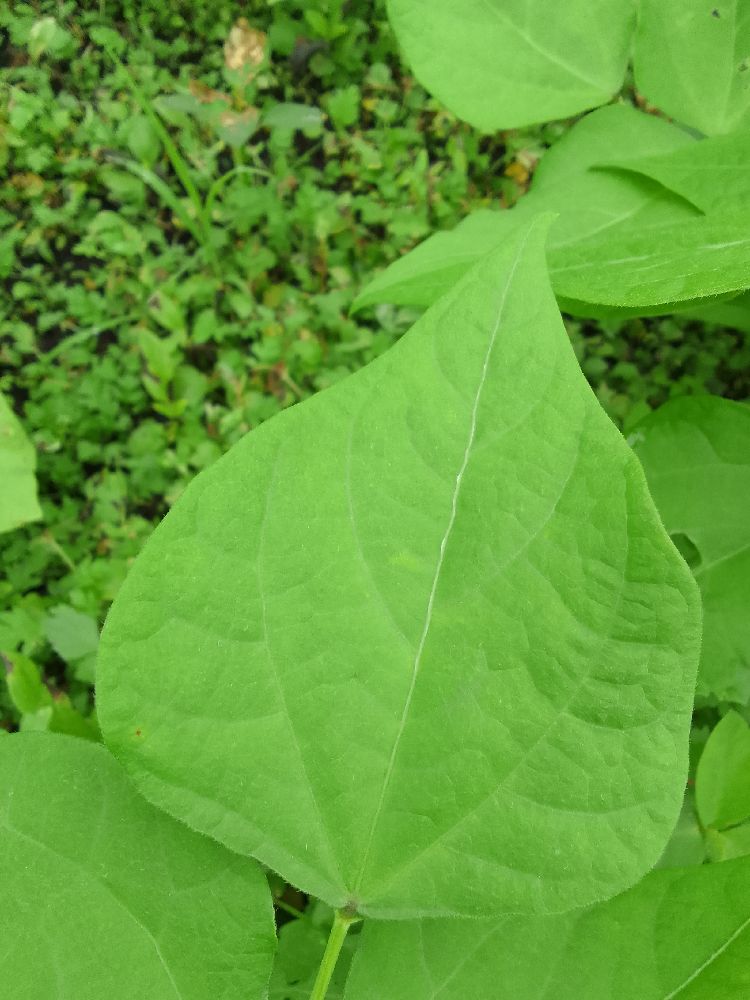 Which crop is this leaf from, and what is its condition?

common bean, healthy
